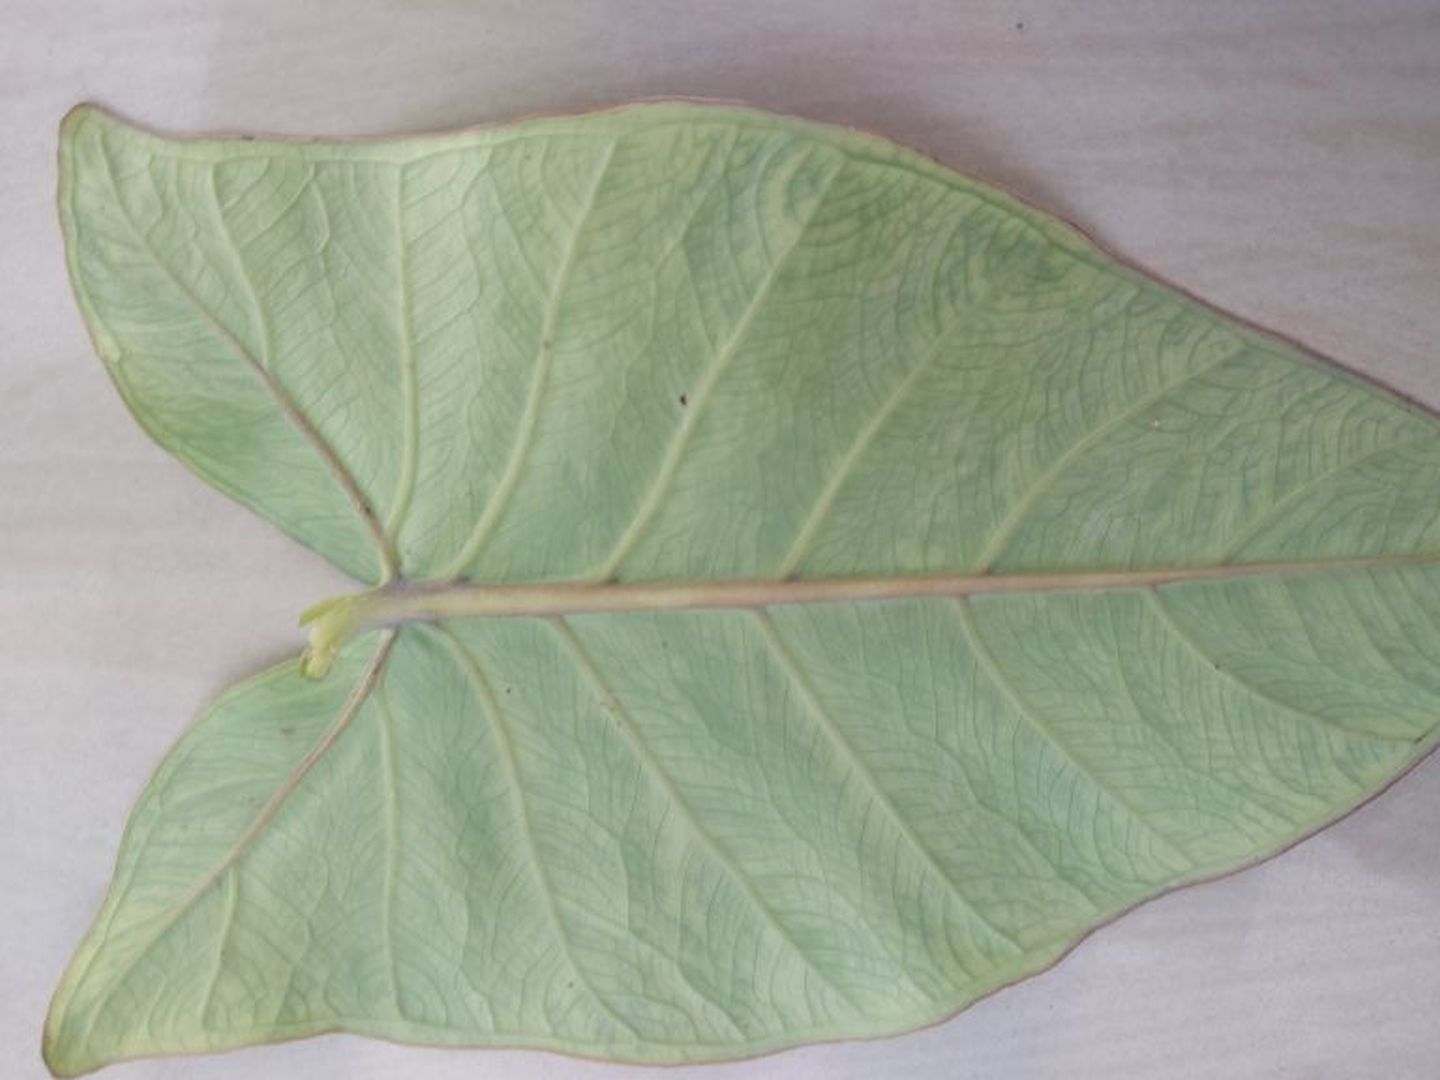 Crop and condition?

taro, mosaic
